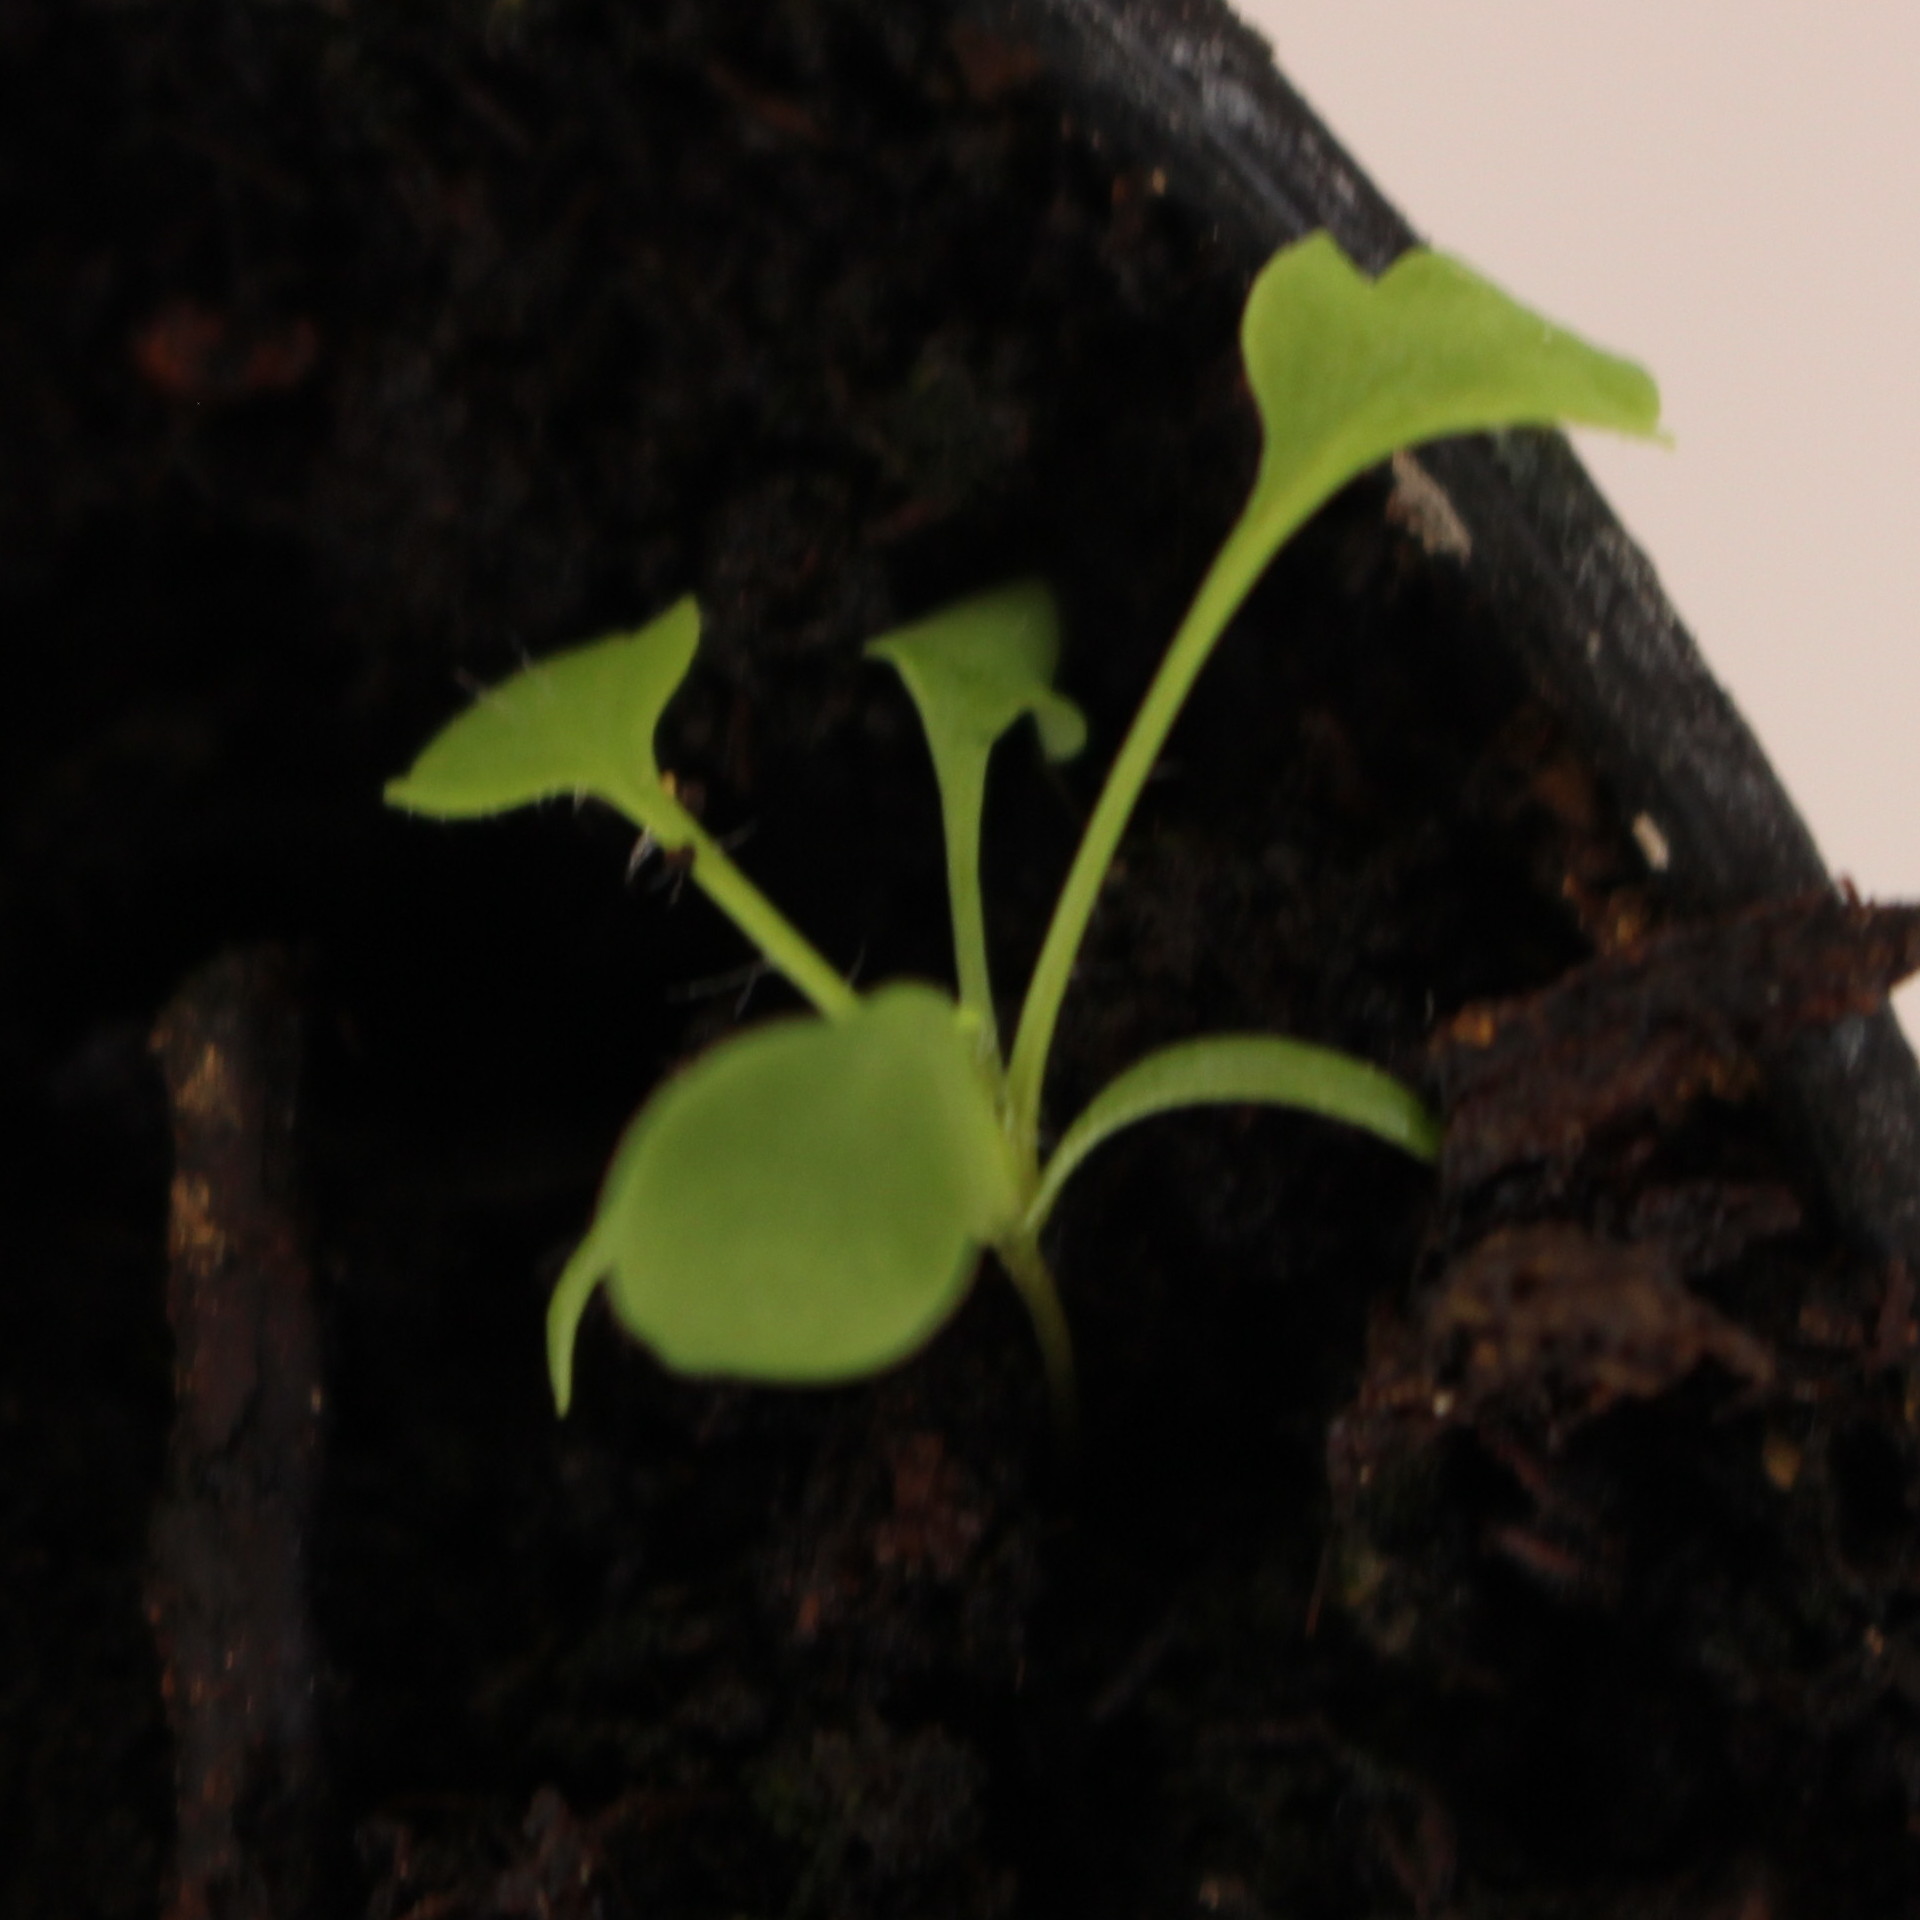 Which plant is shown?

Papaver rhoeas
